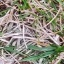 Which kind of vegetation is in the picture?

grass
